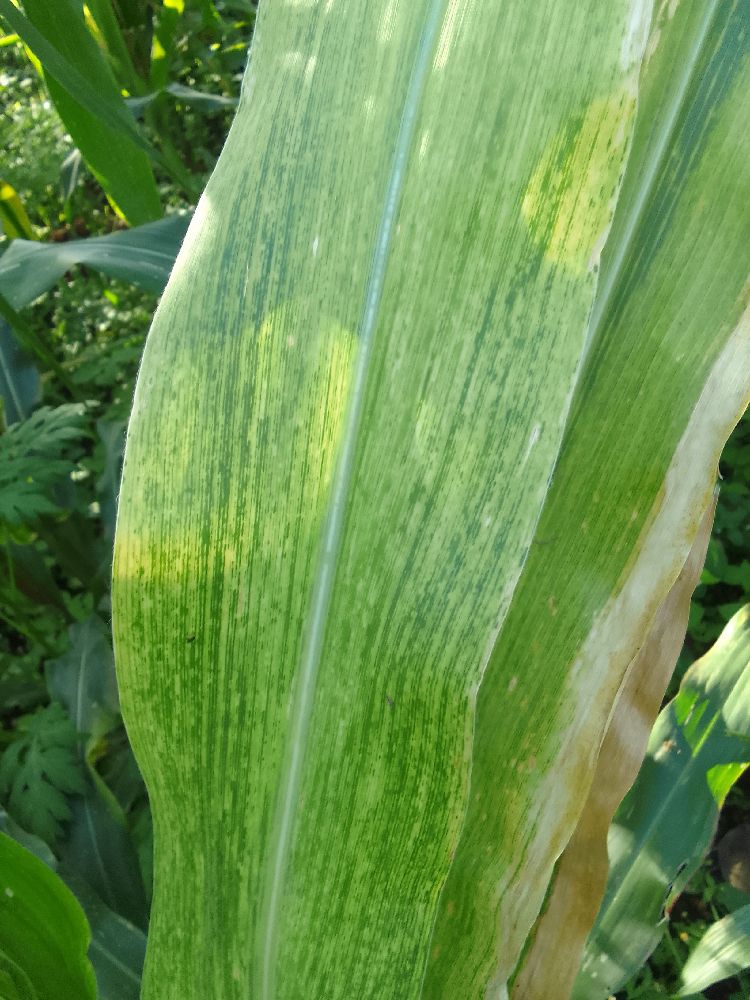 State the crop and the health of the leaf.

maize, maize lethal necrosis
